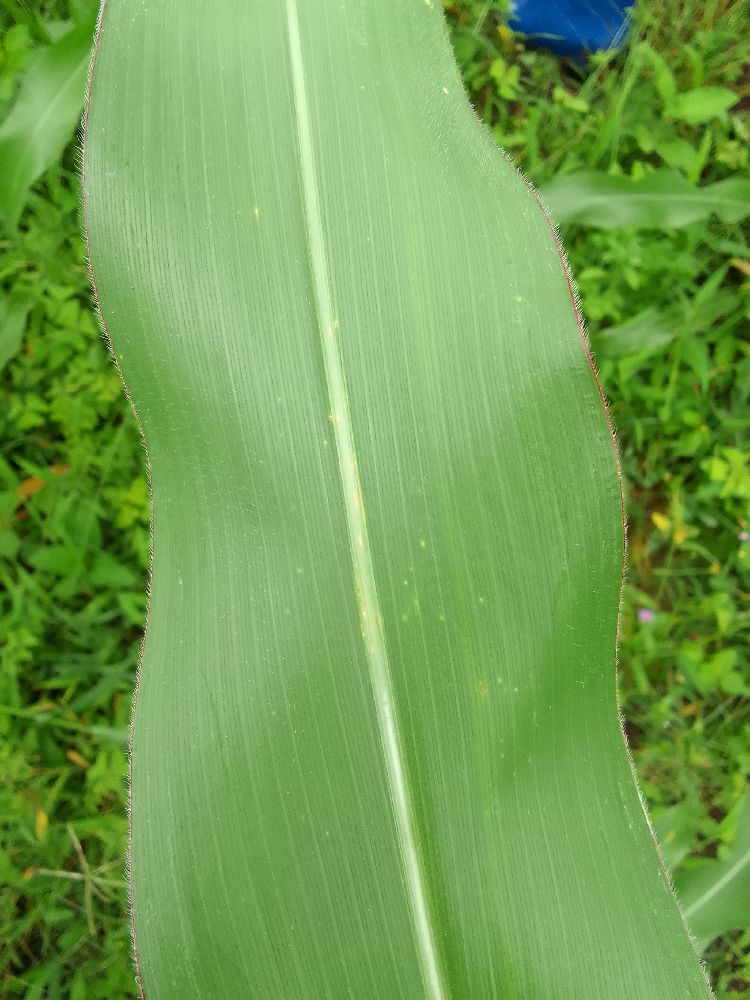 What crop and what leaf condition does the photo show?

maize, healthy
